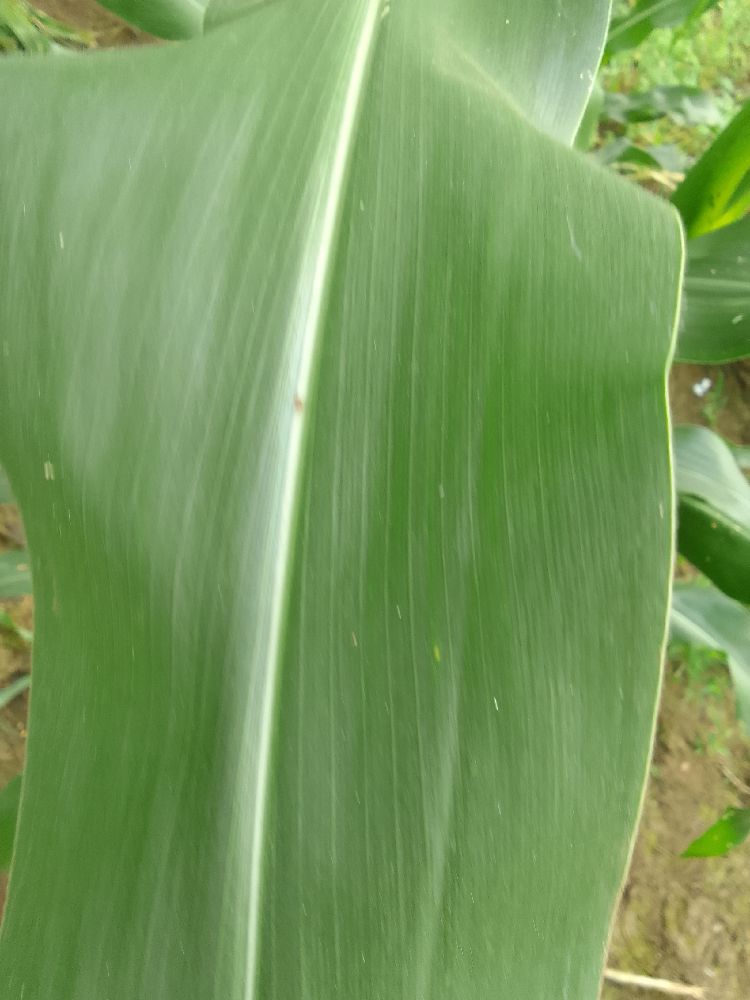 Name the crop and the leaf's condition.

maize, healthy
